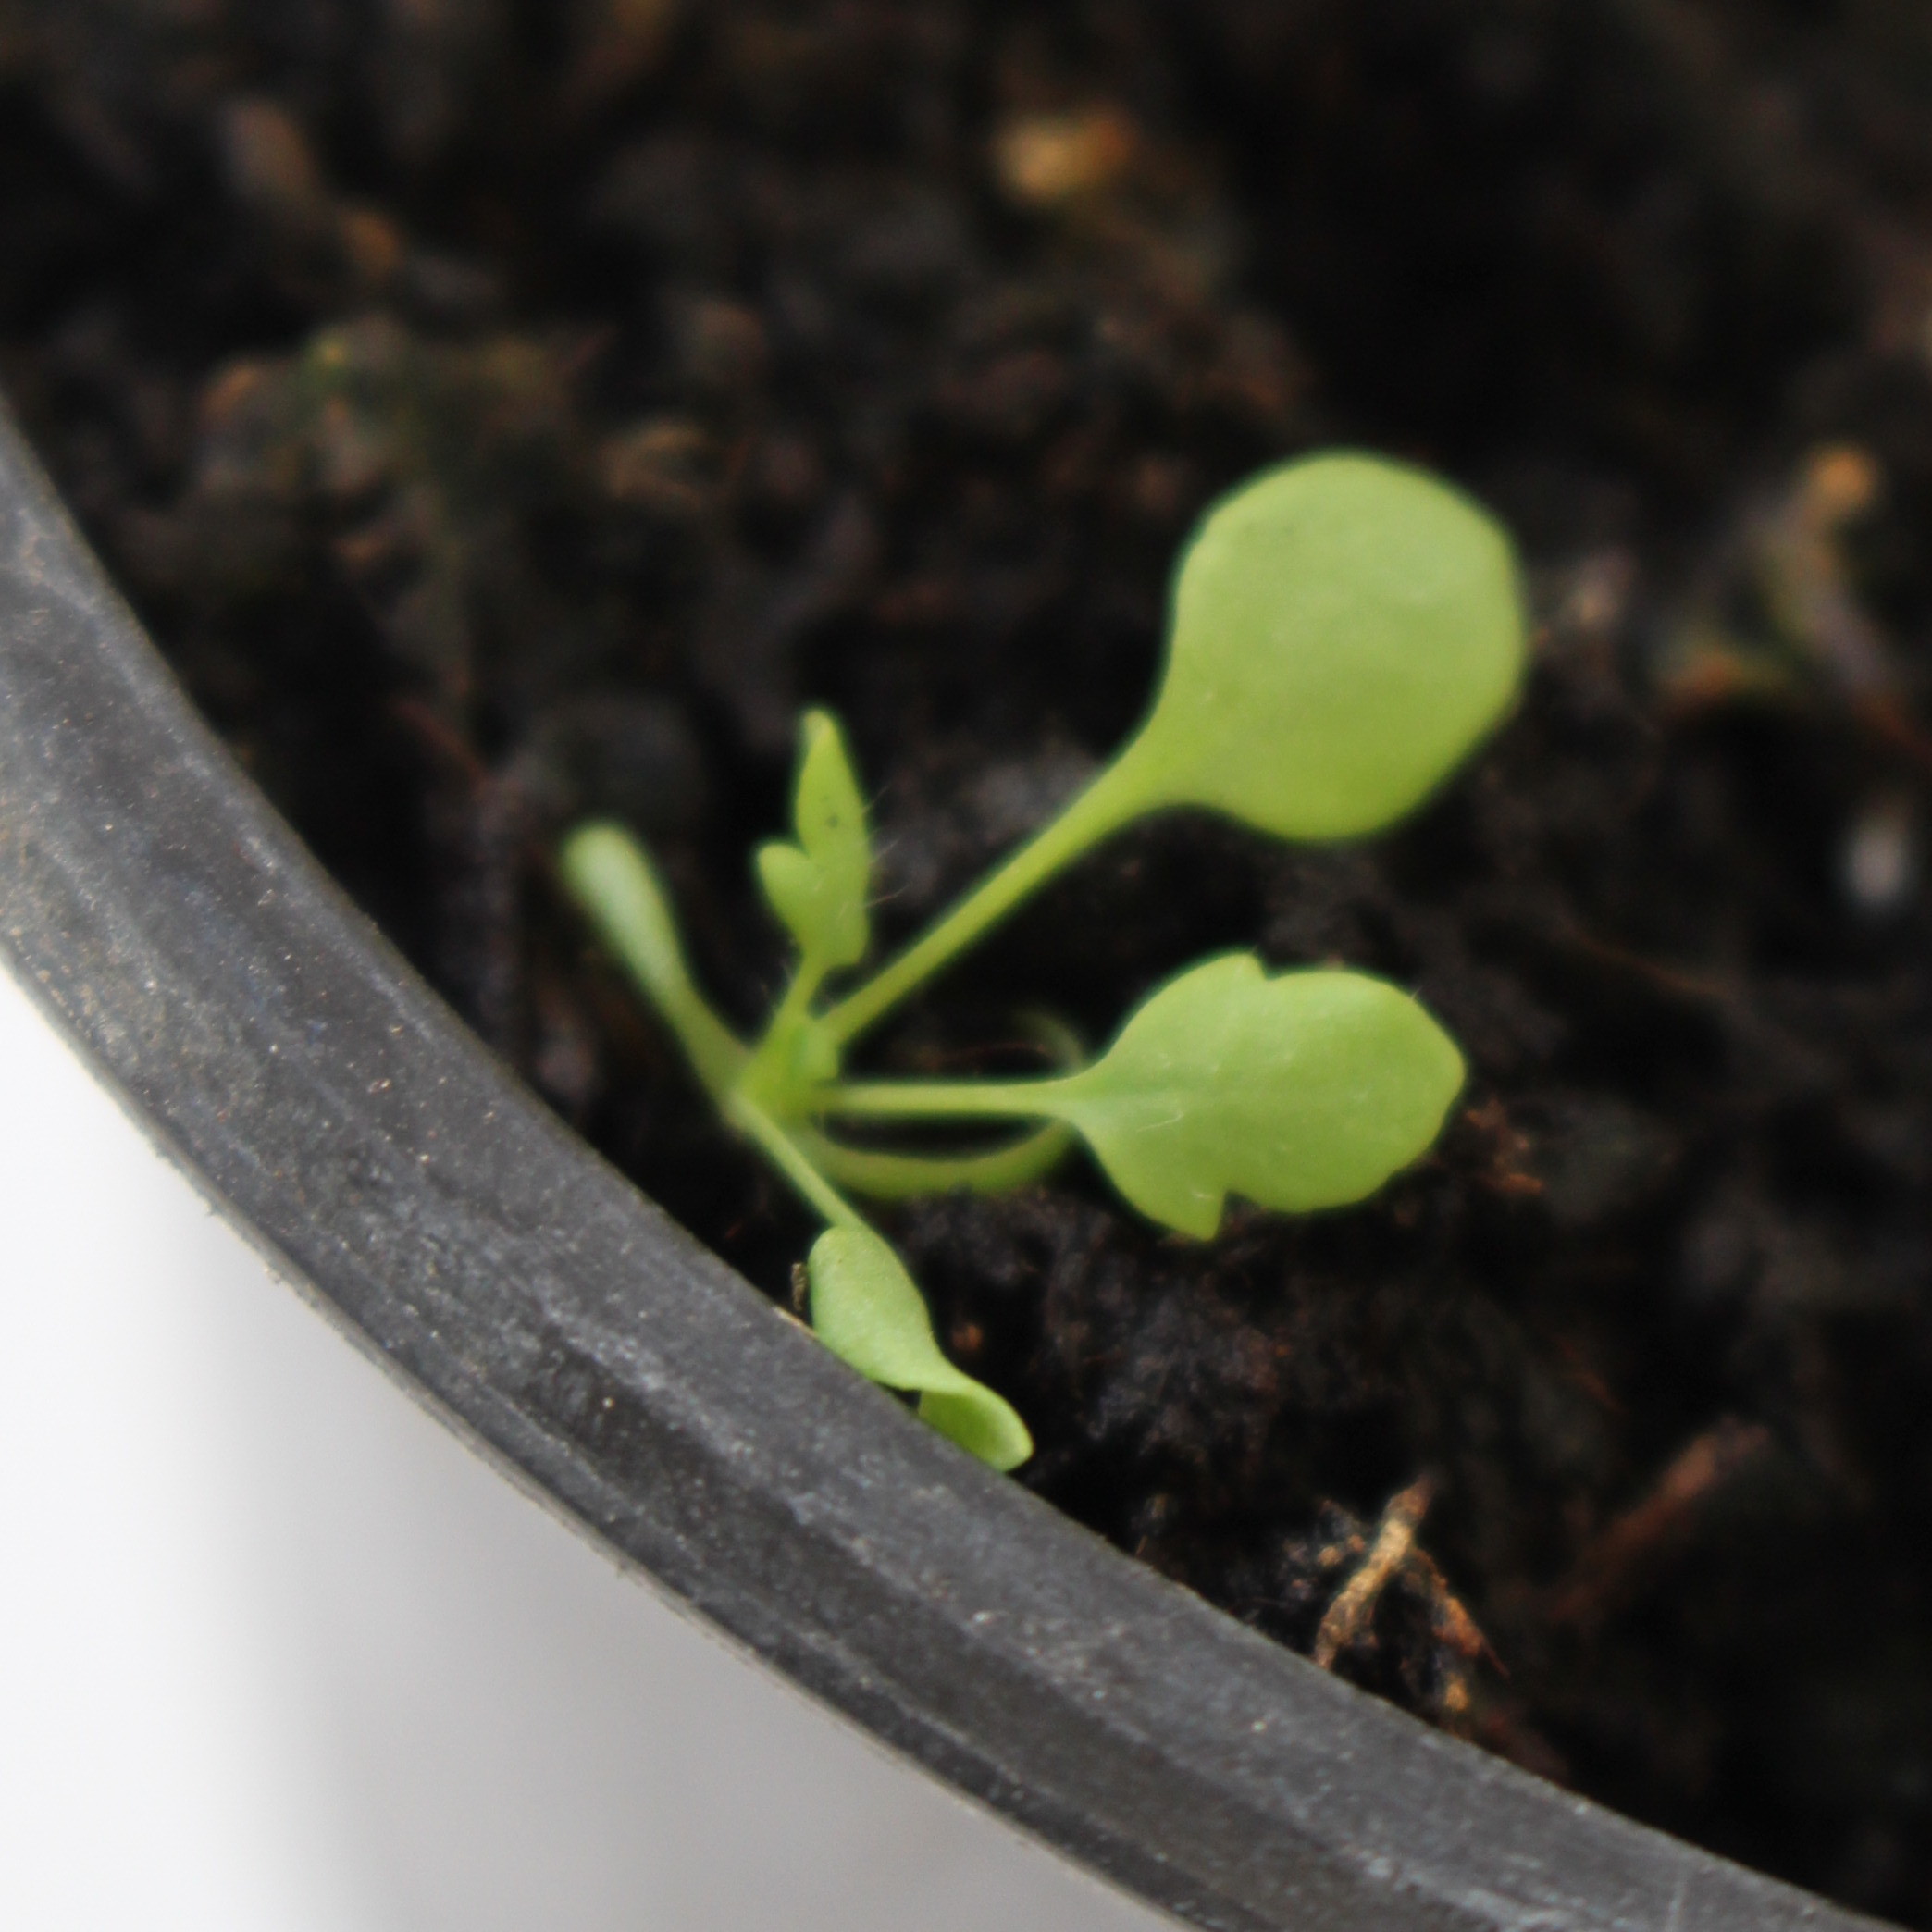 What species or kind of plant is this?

Papaver rhoeas
